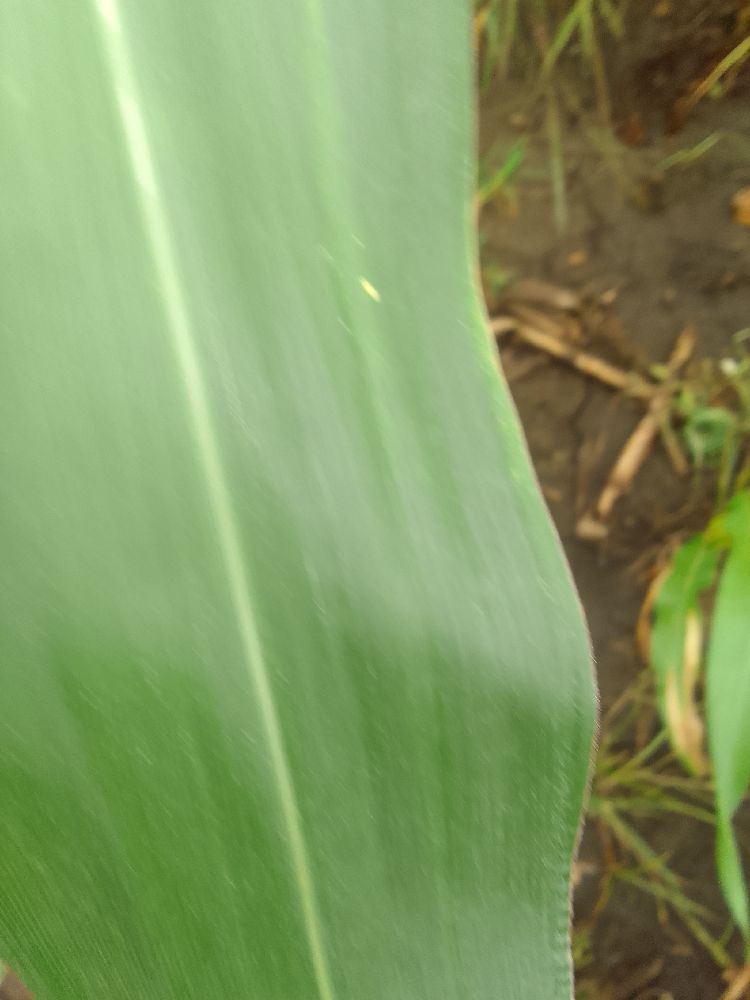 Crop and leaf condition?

maize, healthy
